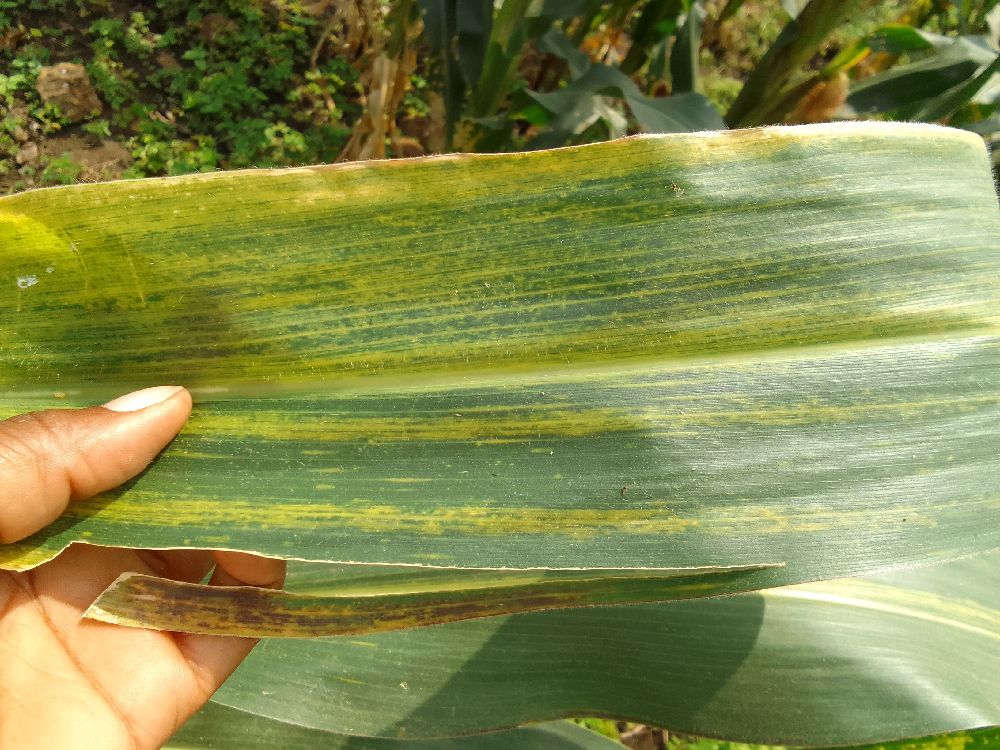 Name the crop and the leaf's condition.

maize, maize lethal necrosis
